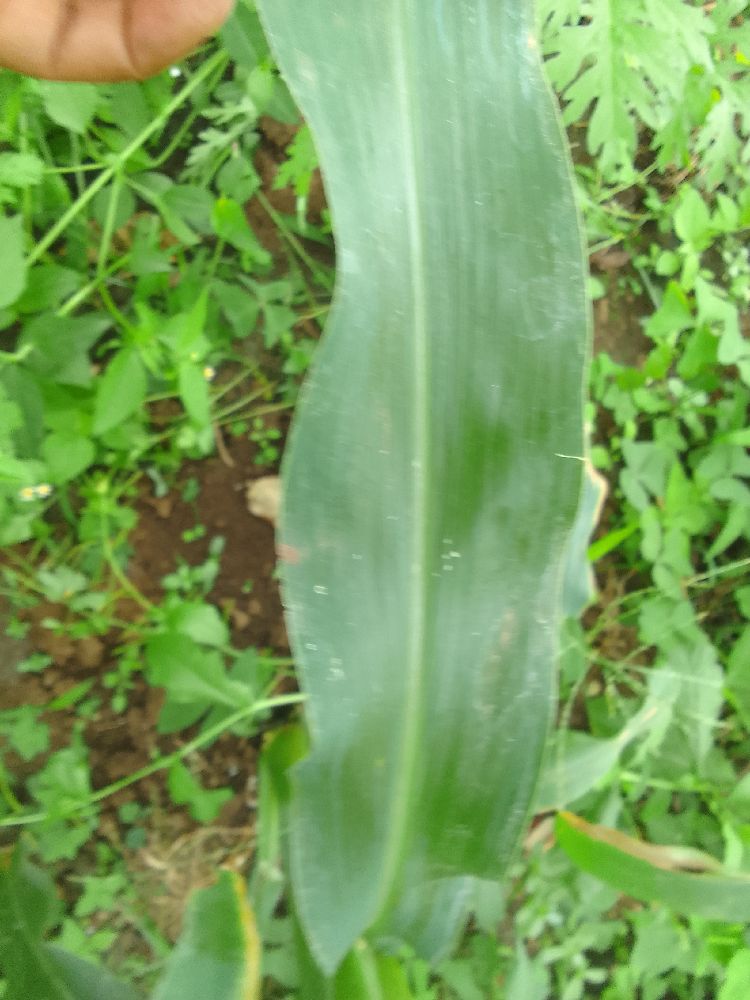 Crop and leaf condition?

maize, healthy
